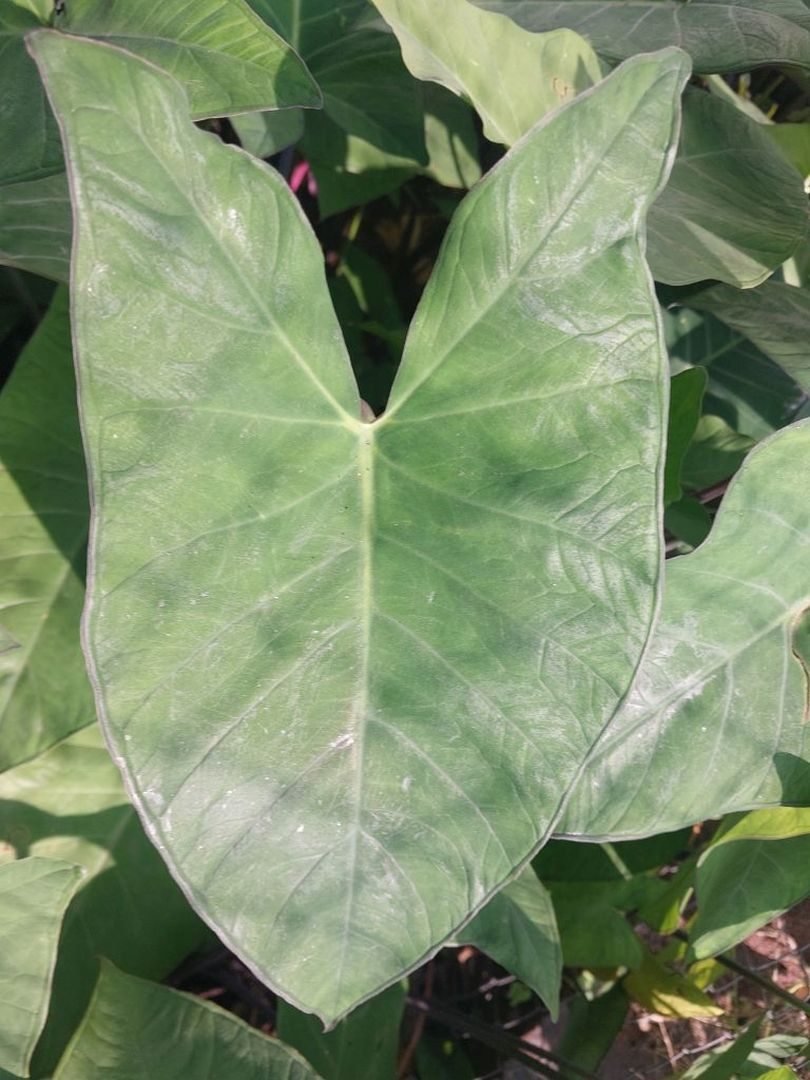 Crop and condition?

taro, healthy
